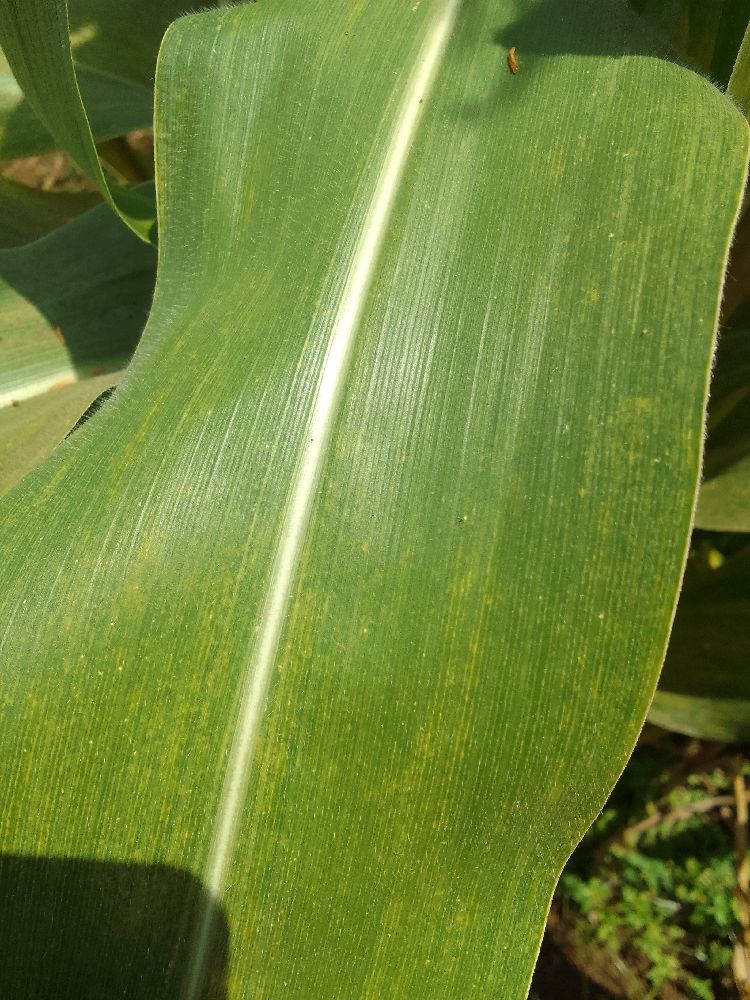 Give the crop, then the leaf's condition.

maize, maize lethal necrosis
